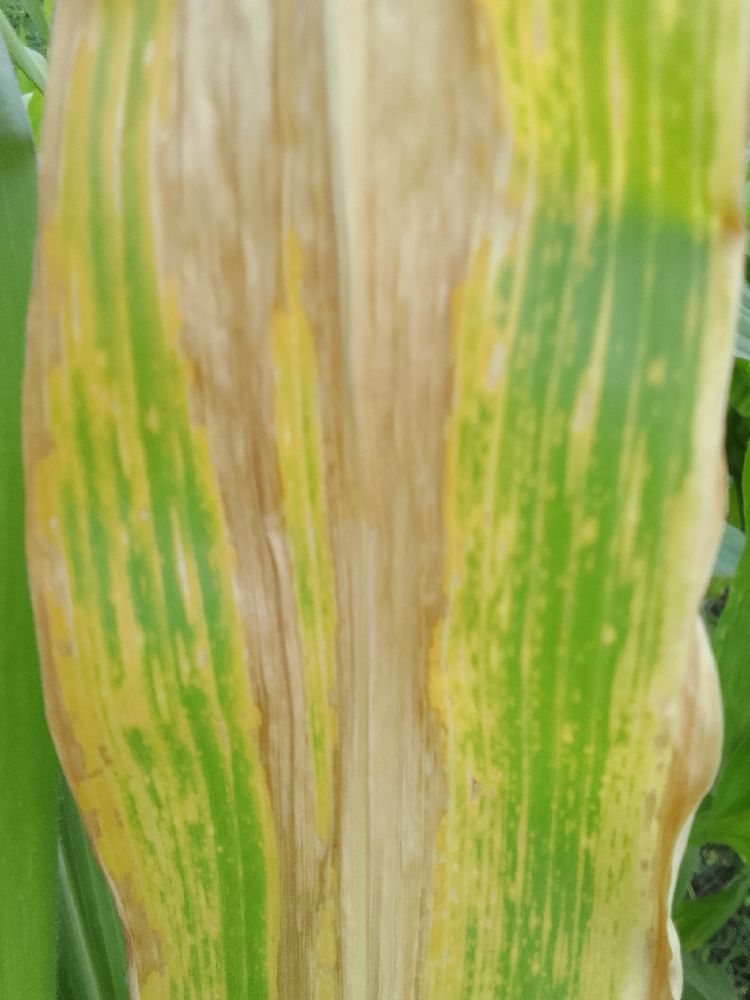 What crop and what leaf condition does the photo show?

maize, maize lethal necrosis
